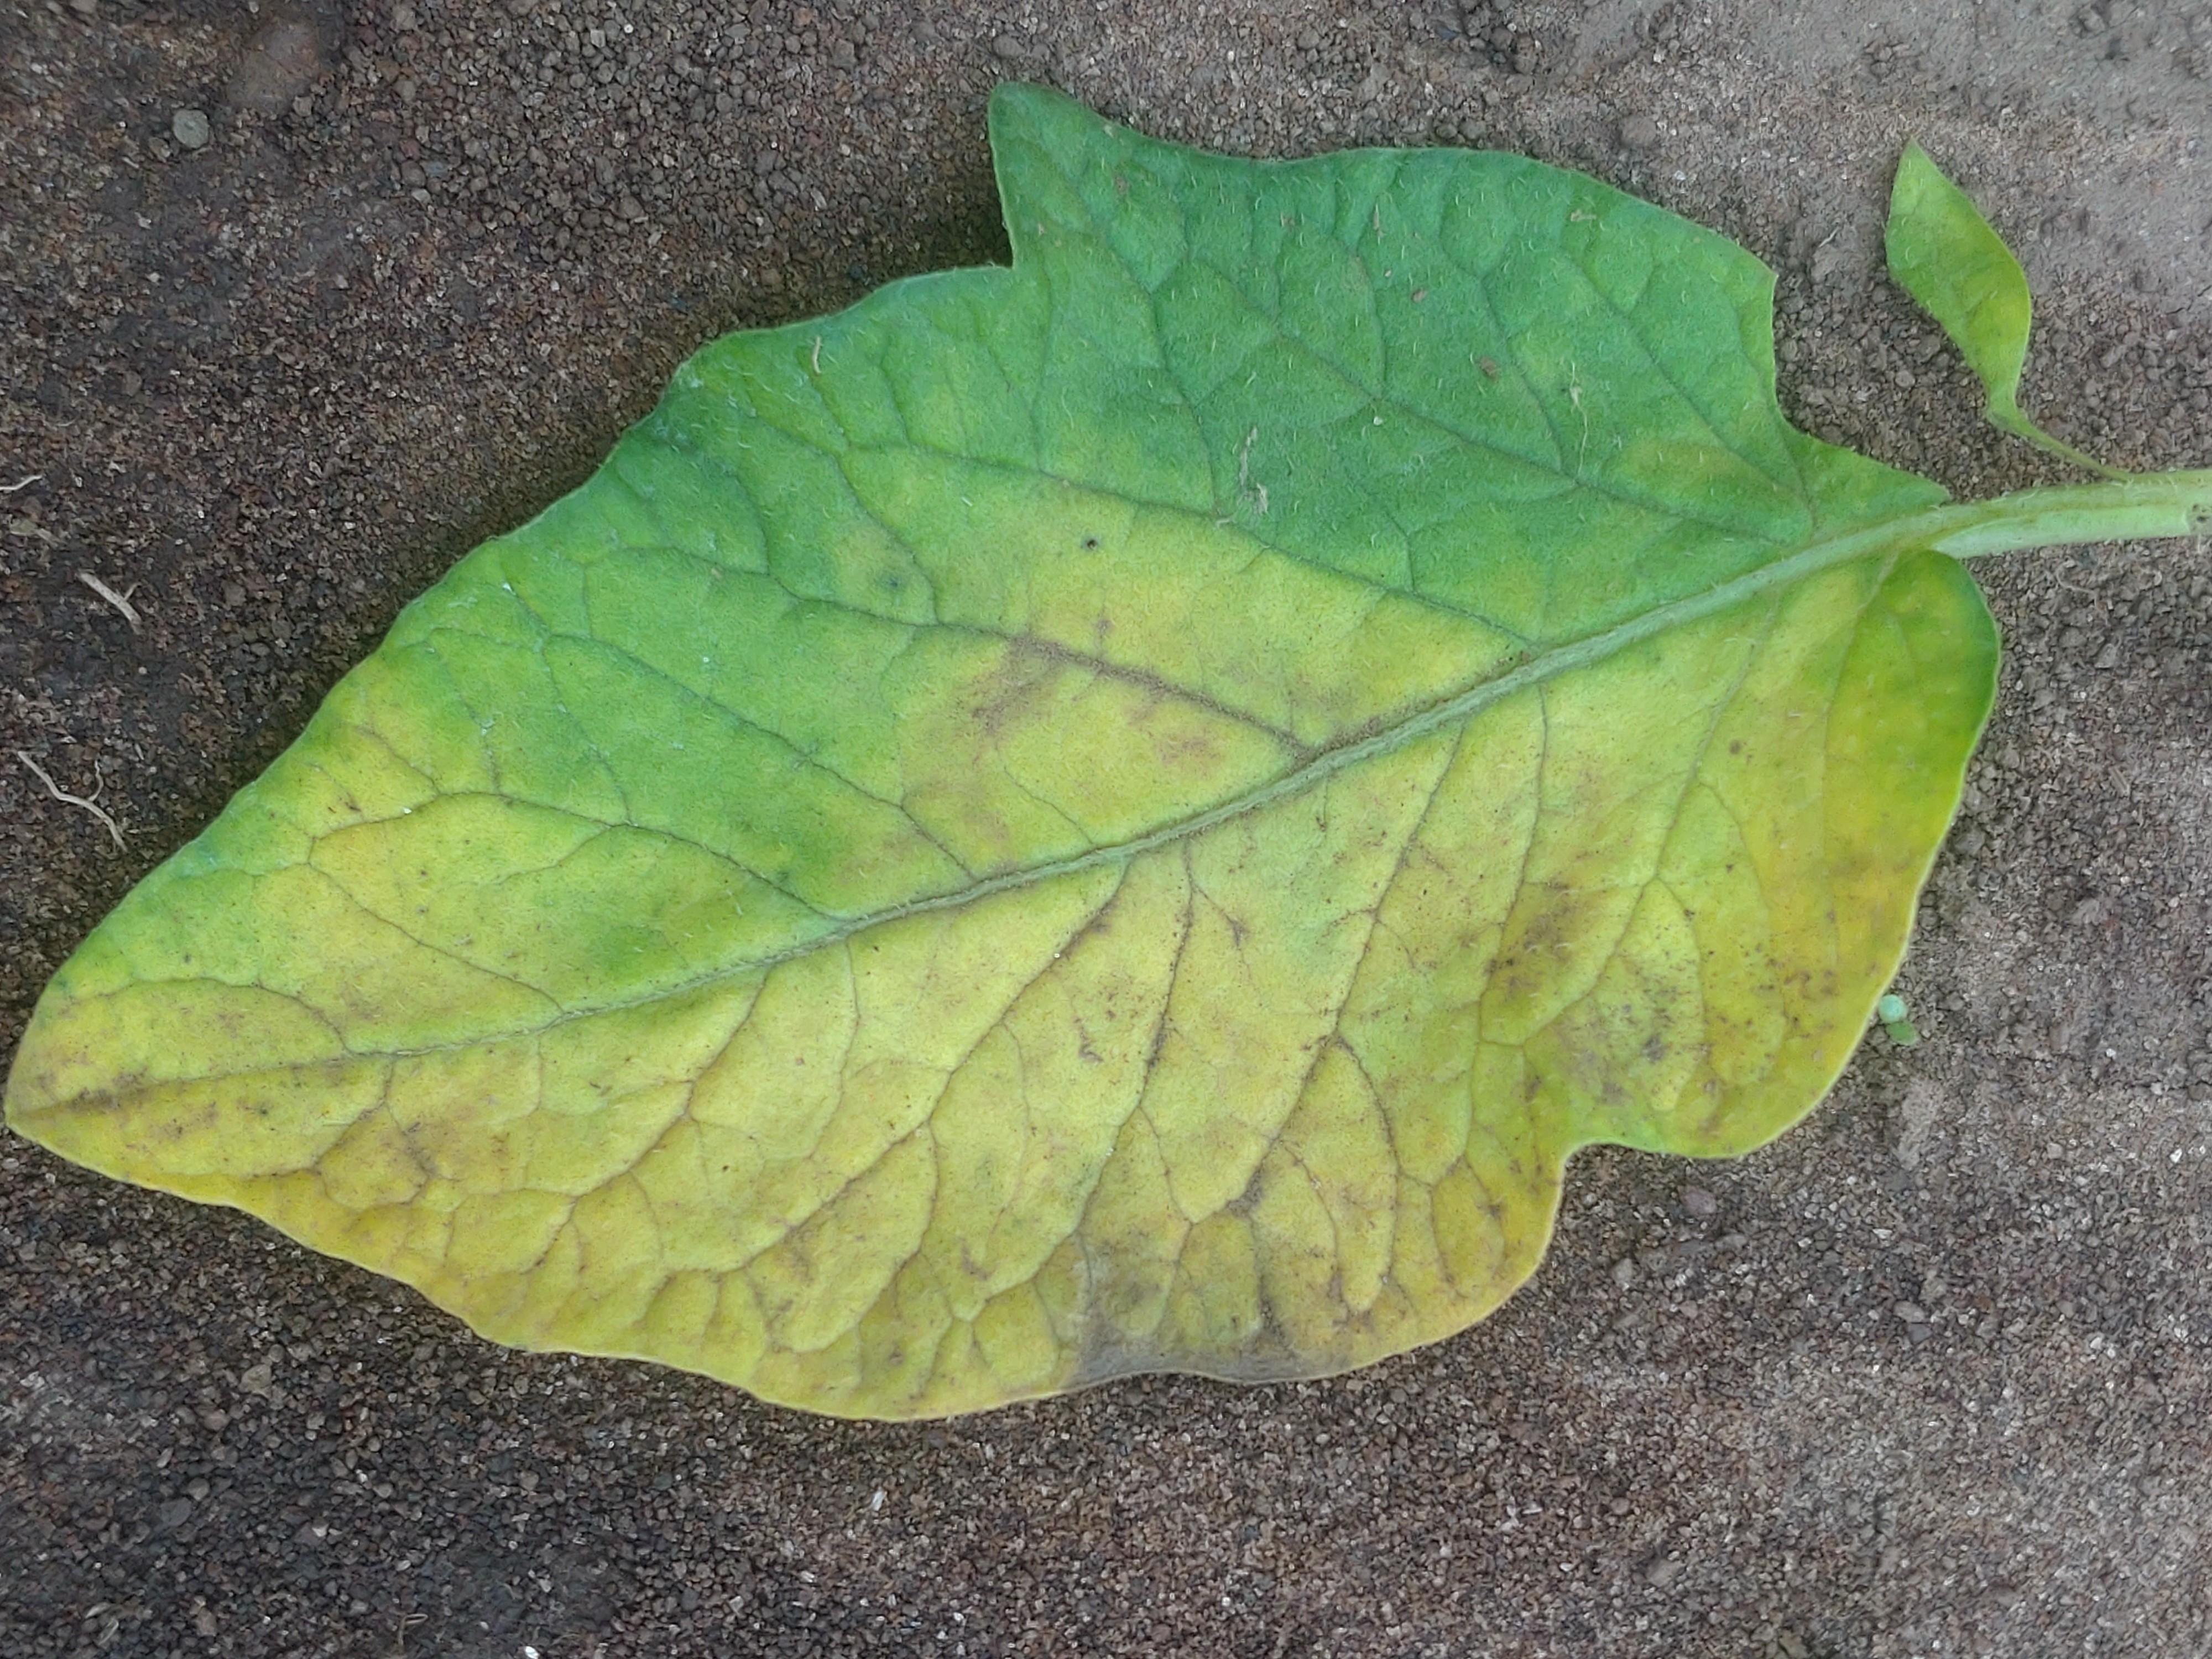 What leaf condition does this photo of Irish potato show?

late blight
